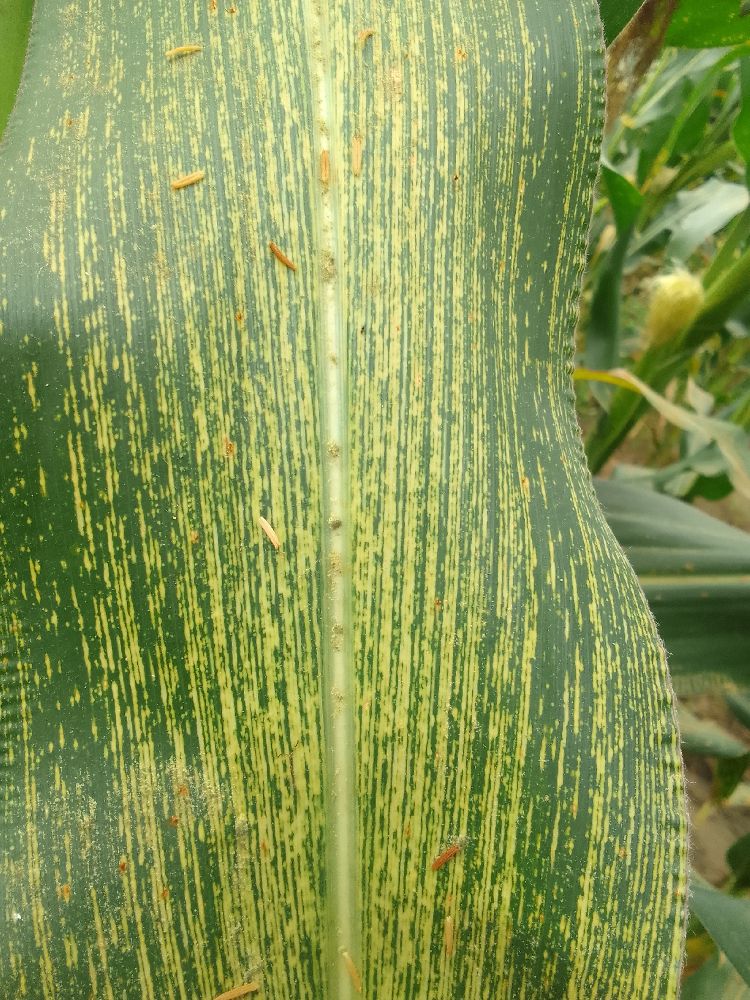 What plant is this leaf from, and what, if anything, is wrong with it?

maize, maize streak virus
